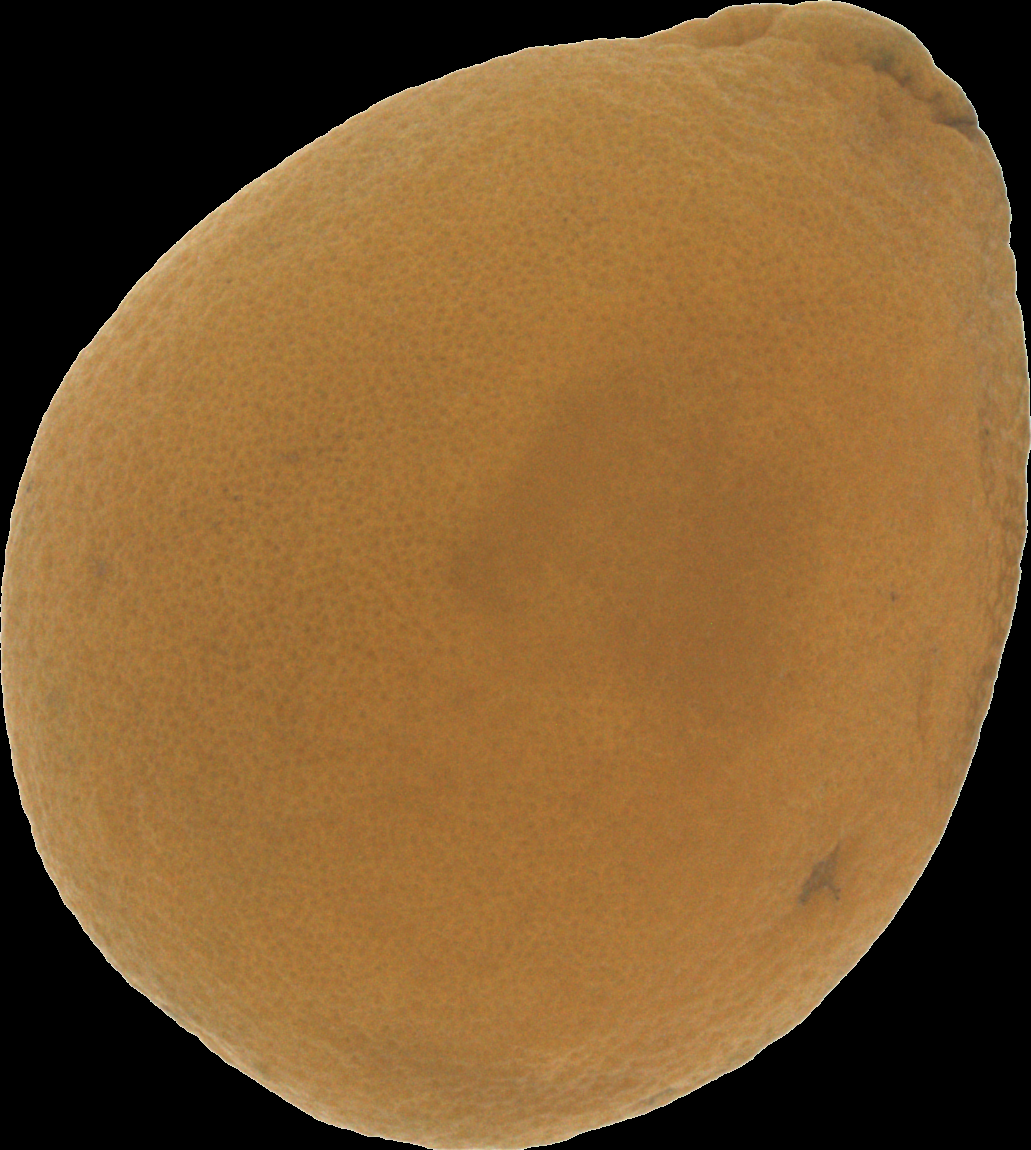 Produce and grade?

orange, bad
